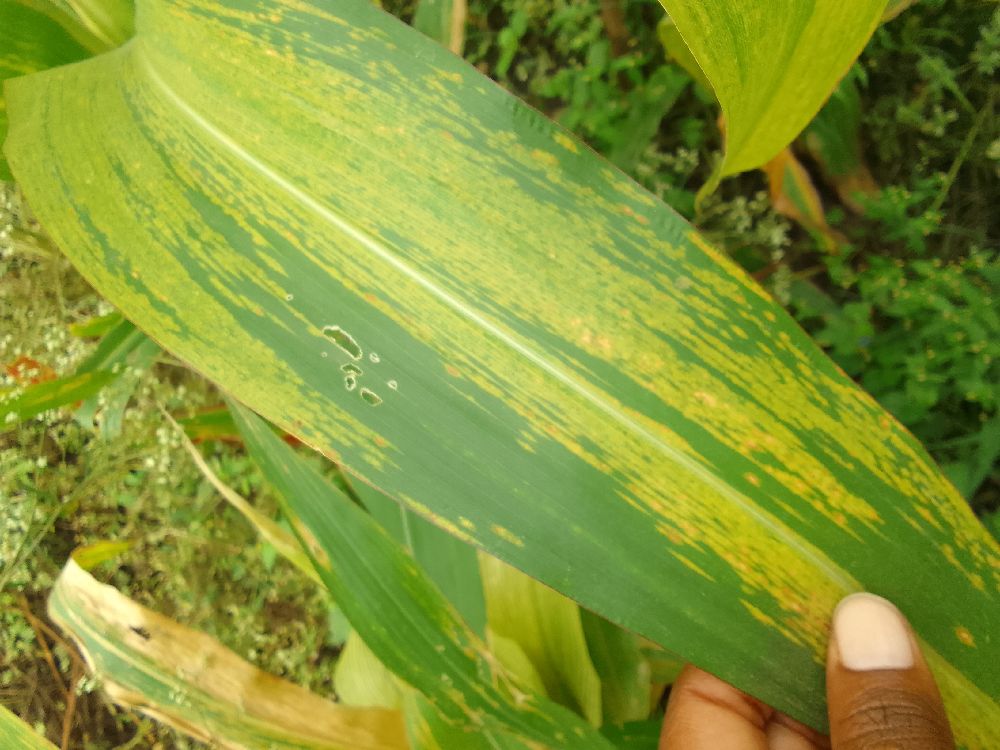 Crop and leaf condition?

maize, maize lethal necrosis
